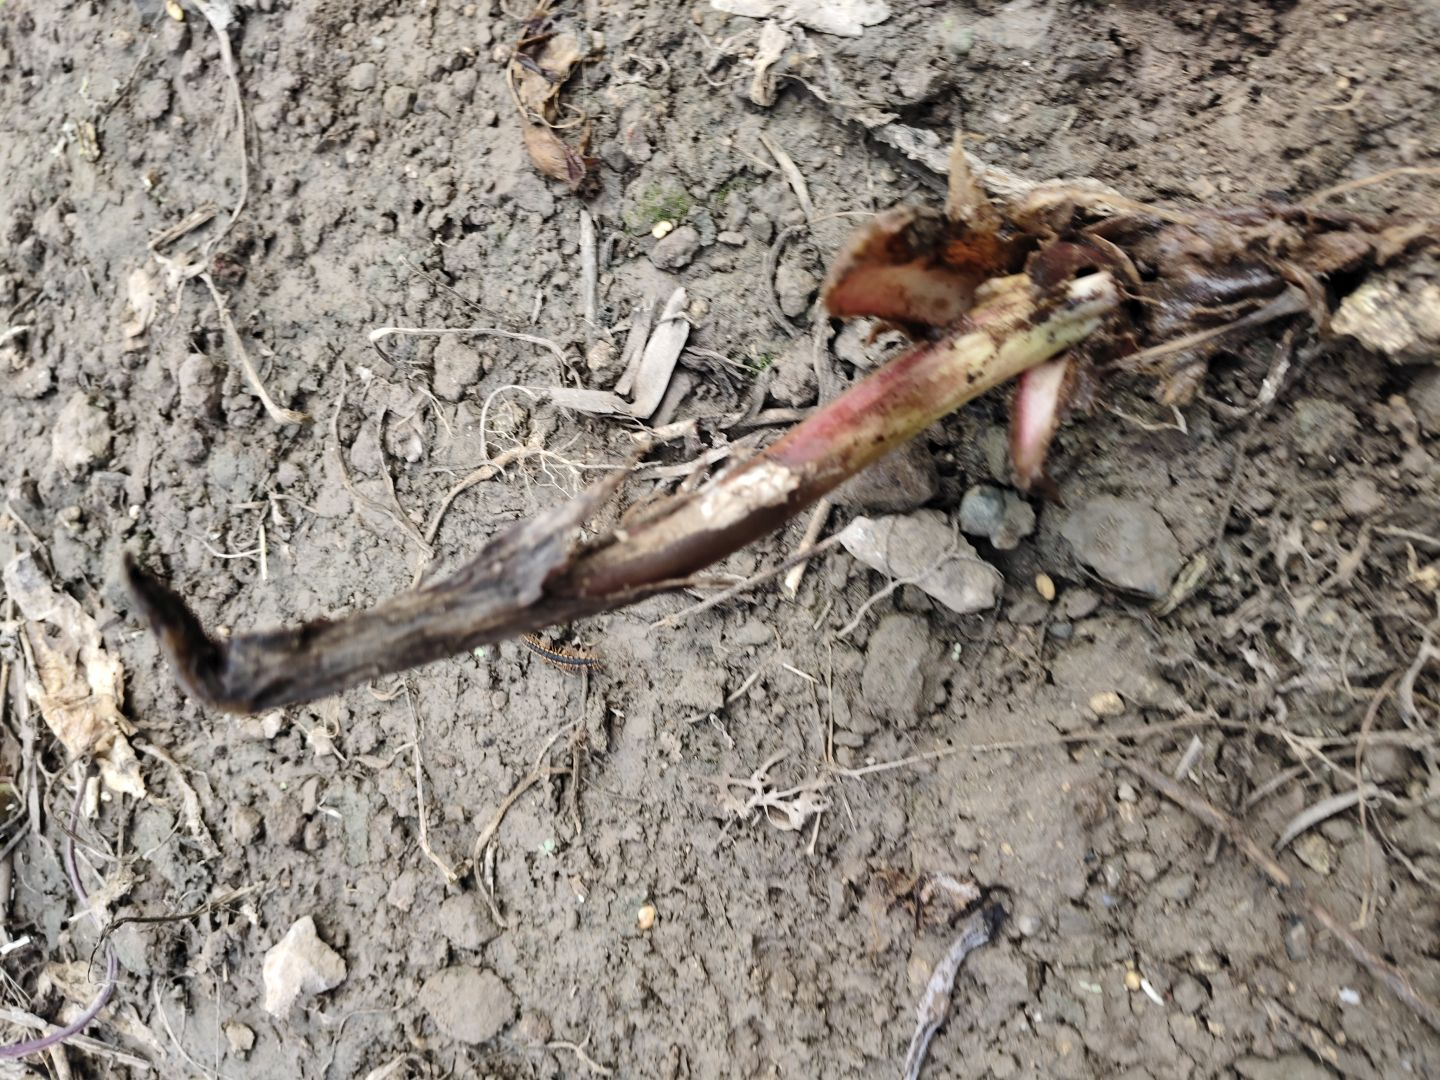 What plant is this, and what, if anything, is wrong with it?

taro, root rot
